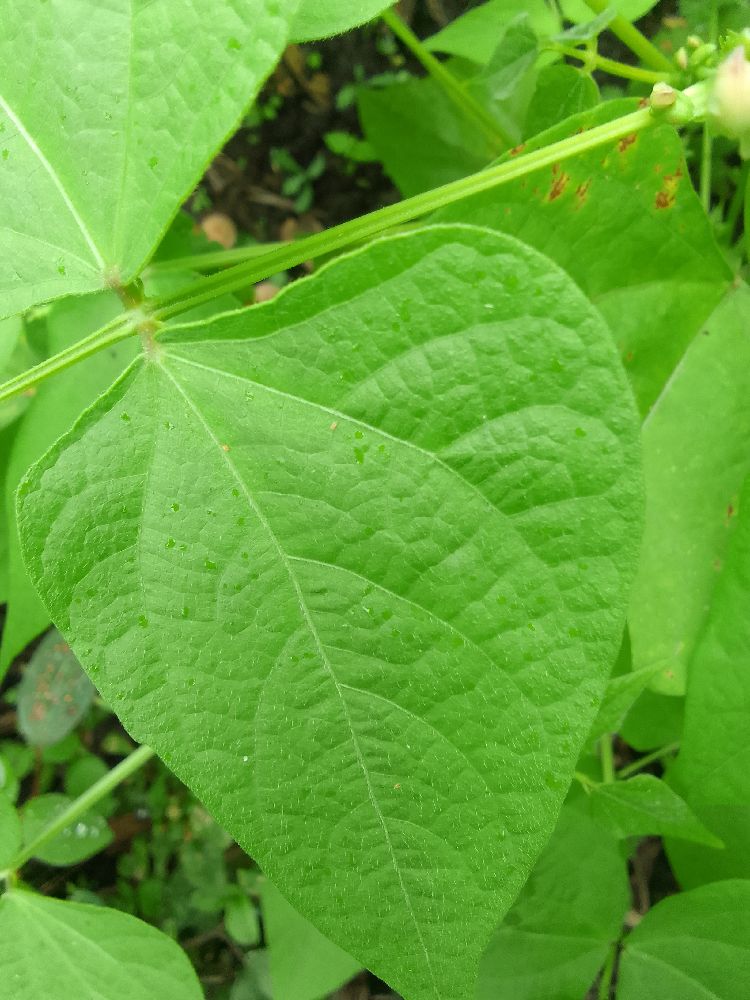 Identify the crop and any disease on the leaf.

common bean, healthy
